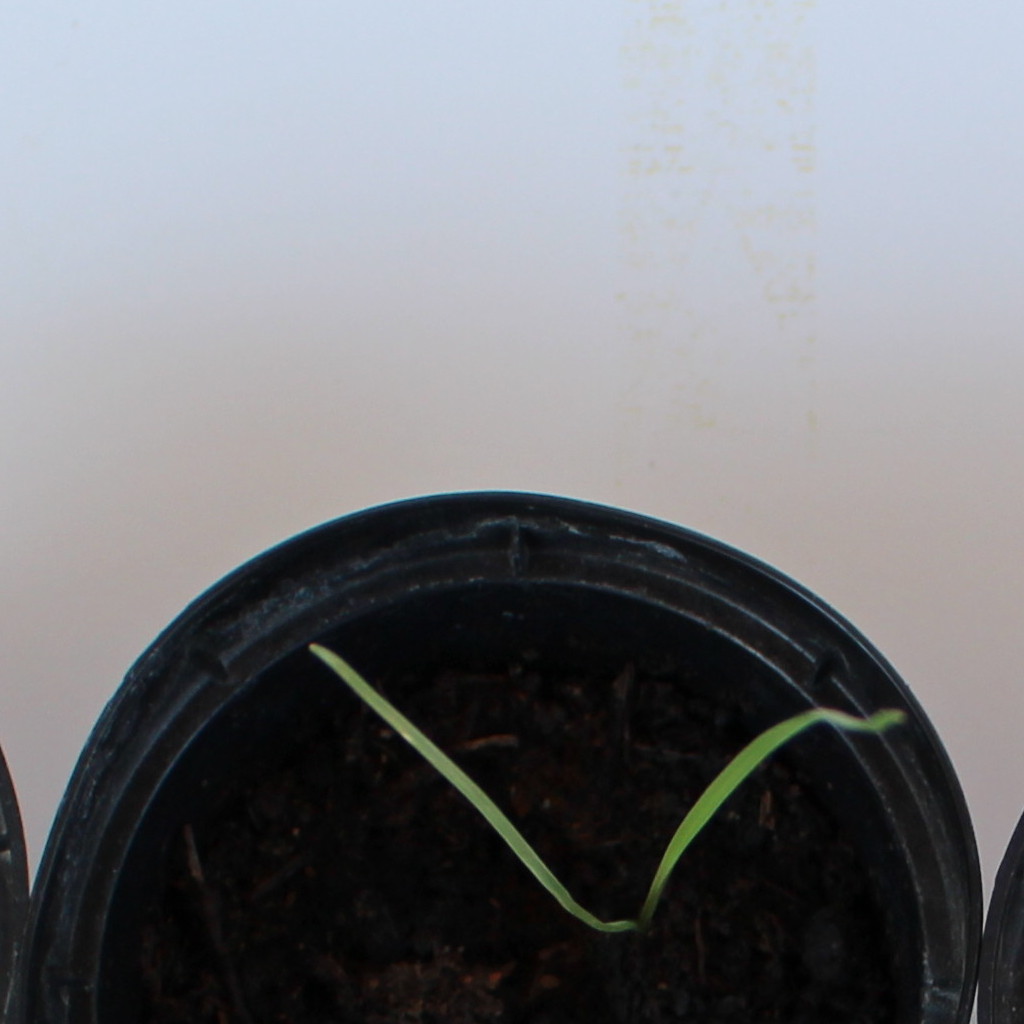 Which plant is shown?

Lolium multiflorum
